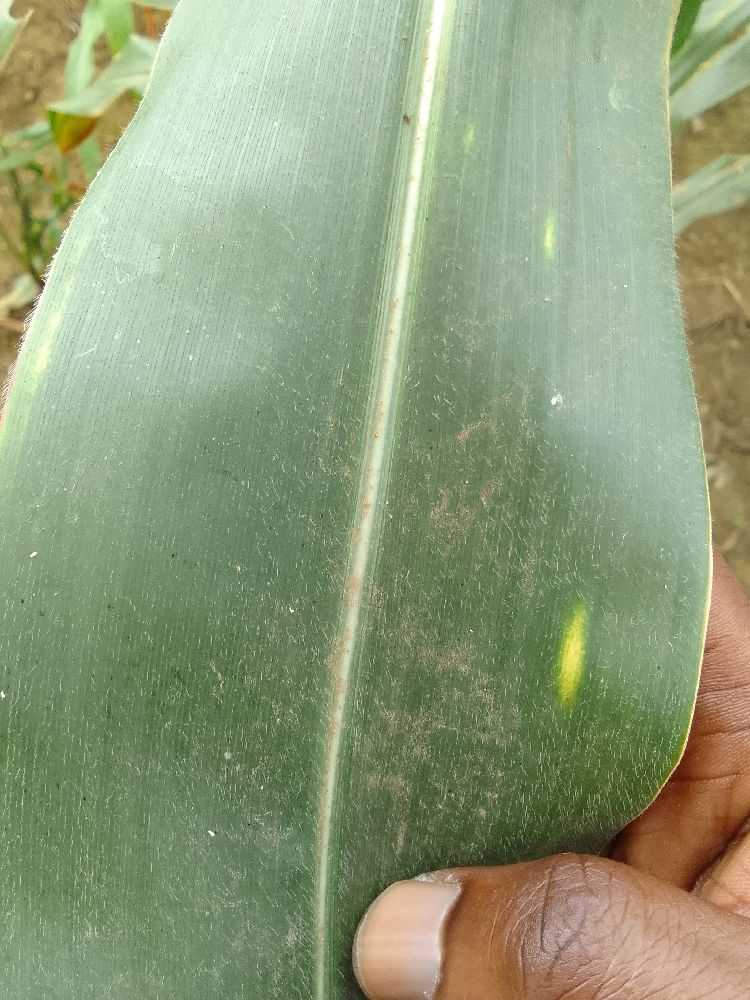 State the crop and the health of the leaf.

maize, healthy
